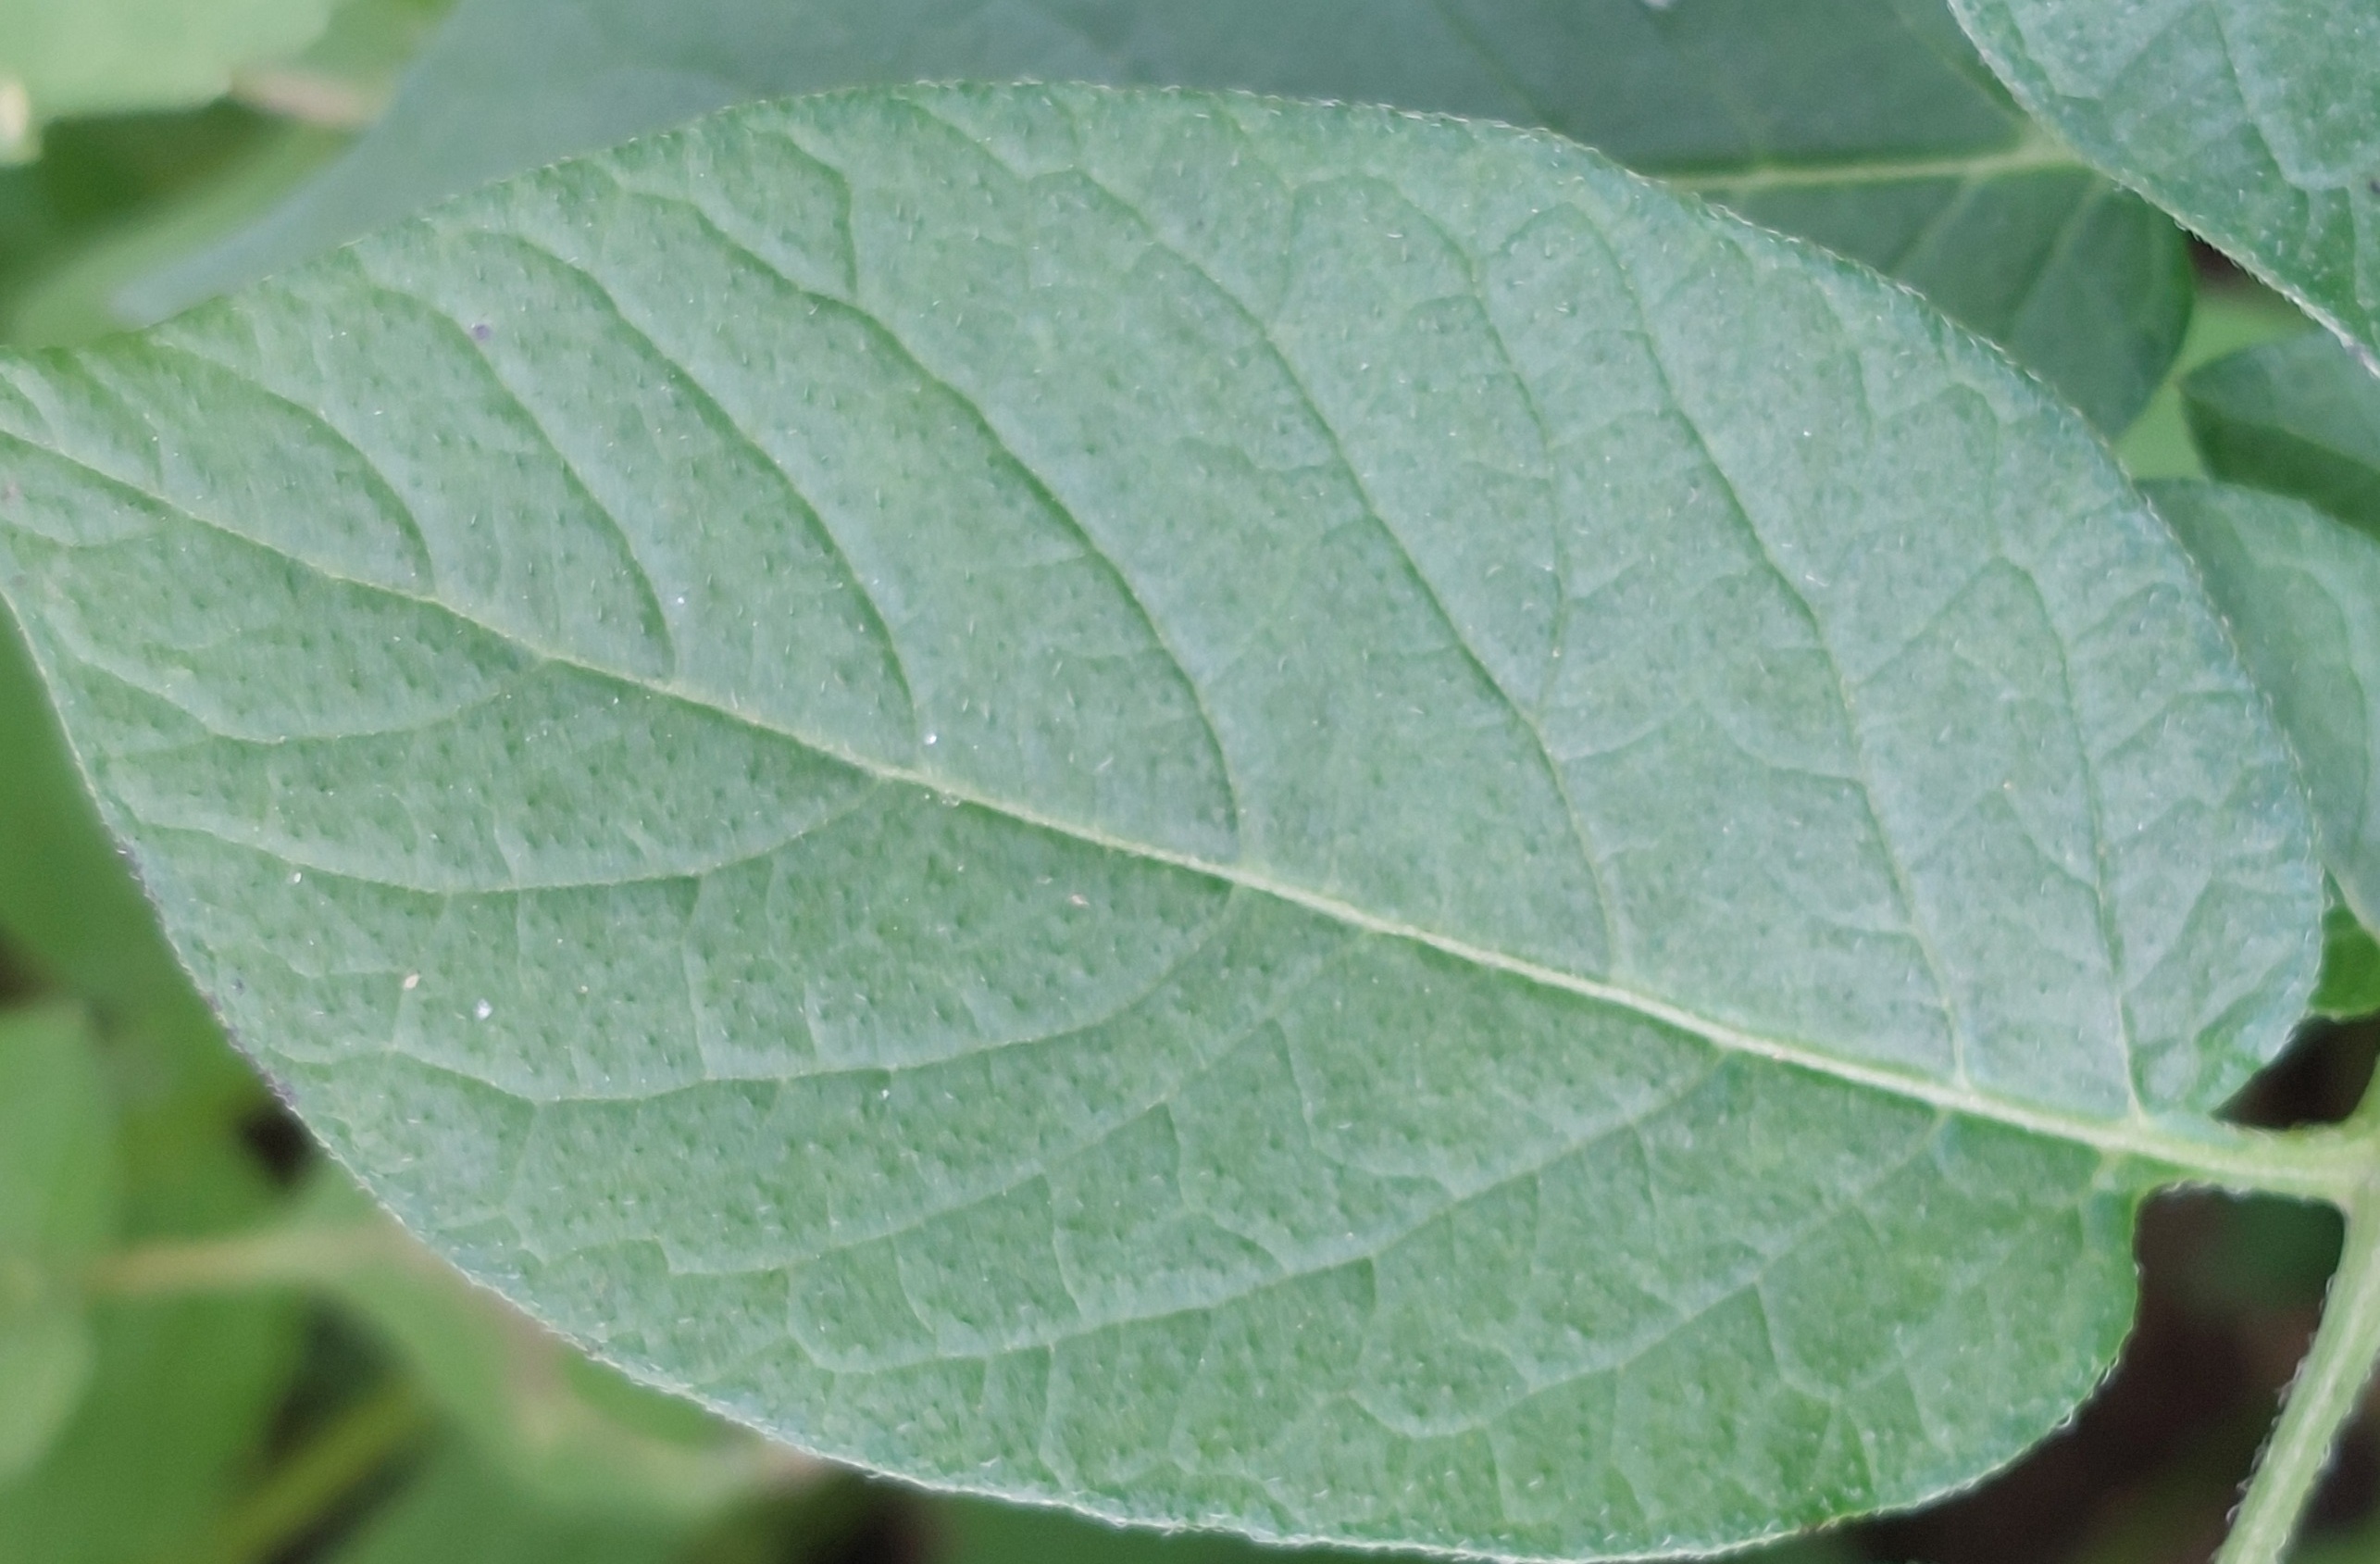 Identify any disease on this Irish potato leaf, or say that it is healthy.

healthy
